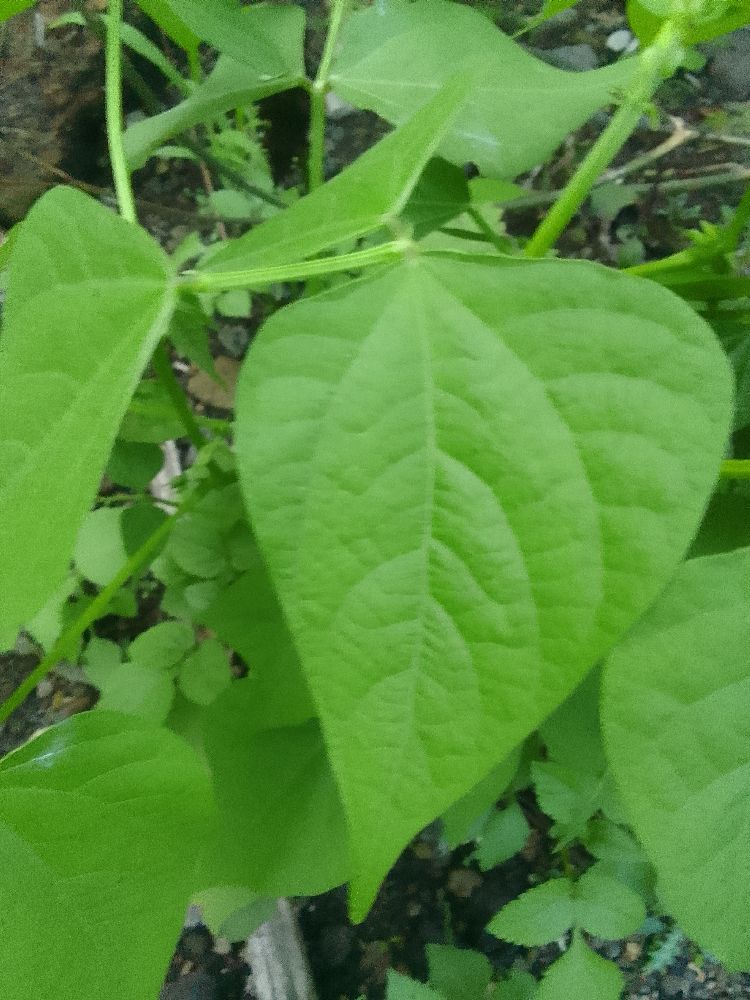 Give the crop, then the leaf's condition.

common bean, healthy
